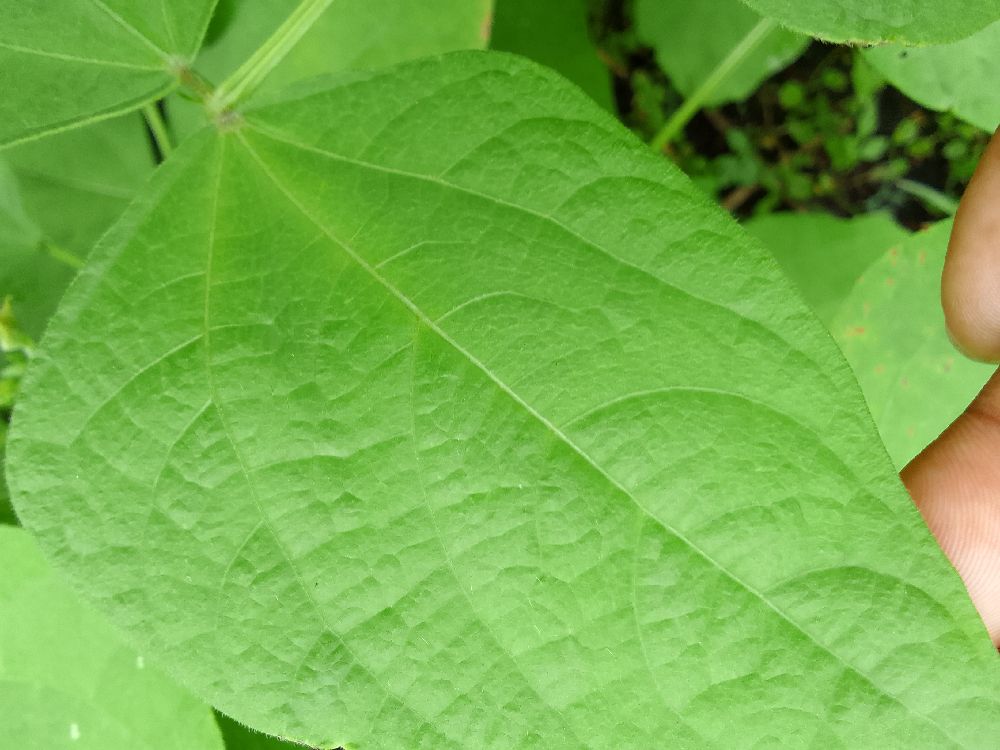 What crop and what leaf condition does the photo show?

common bean, healthy
